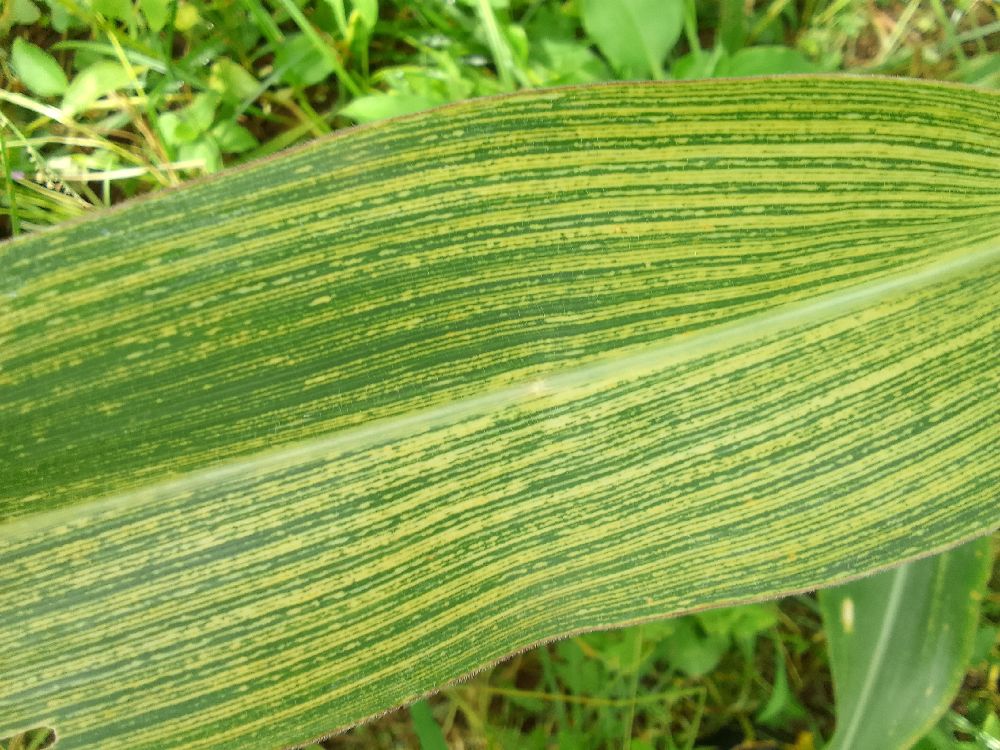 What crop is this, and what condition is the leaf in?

maize, maize streak virus
